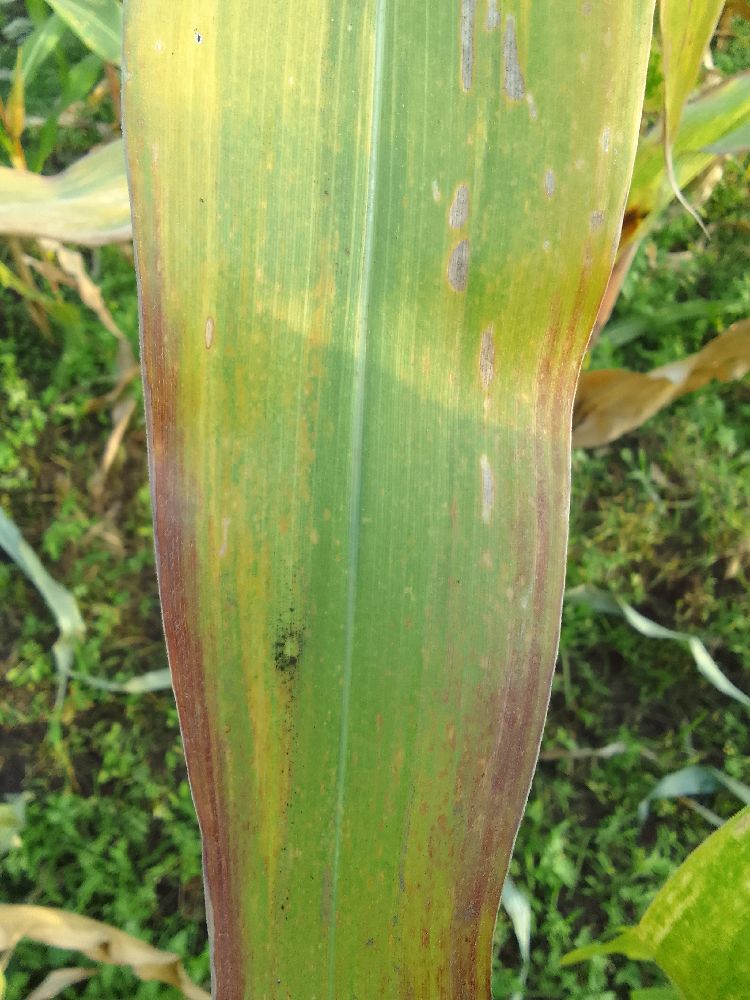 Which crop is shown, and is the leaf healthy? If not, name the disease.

maize, maize lethal necrosis
